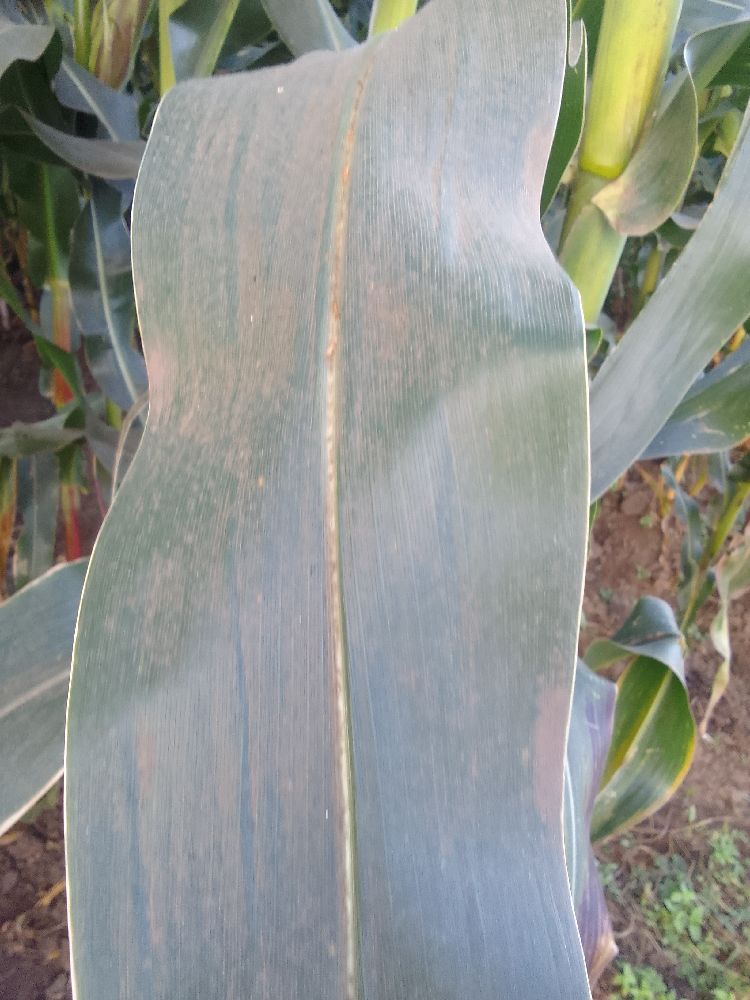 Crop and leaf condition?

maize, healthy
